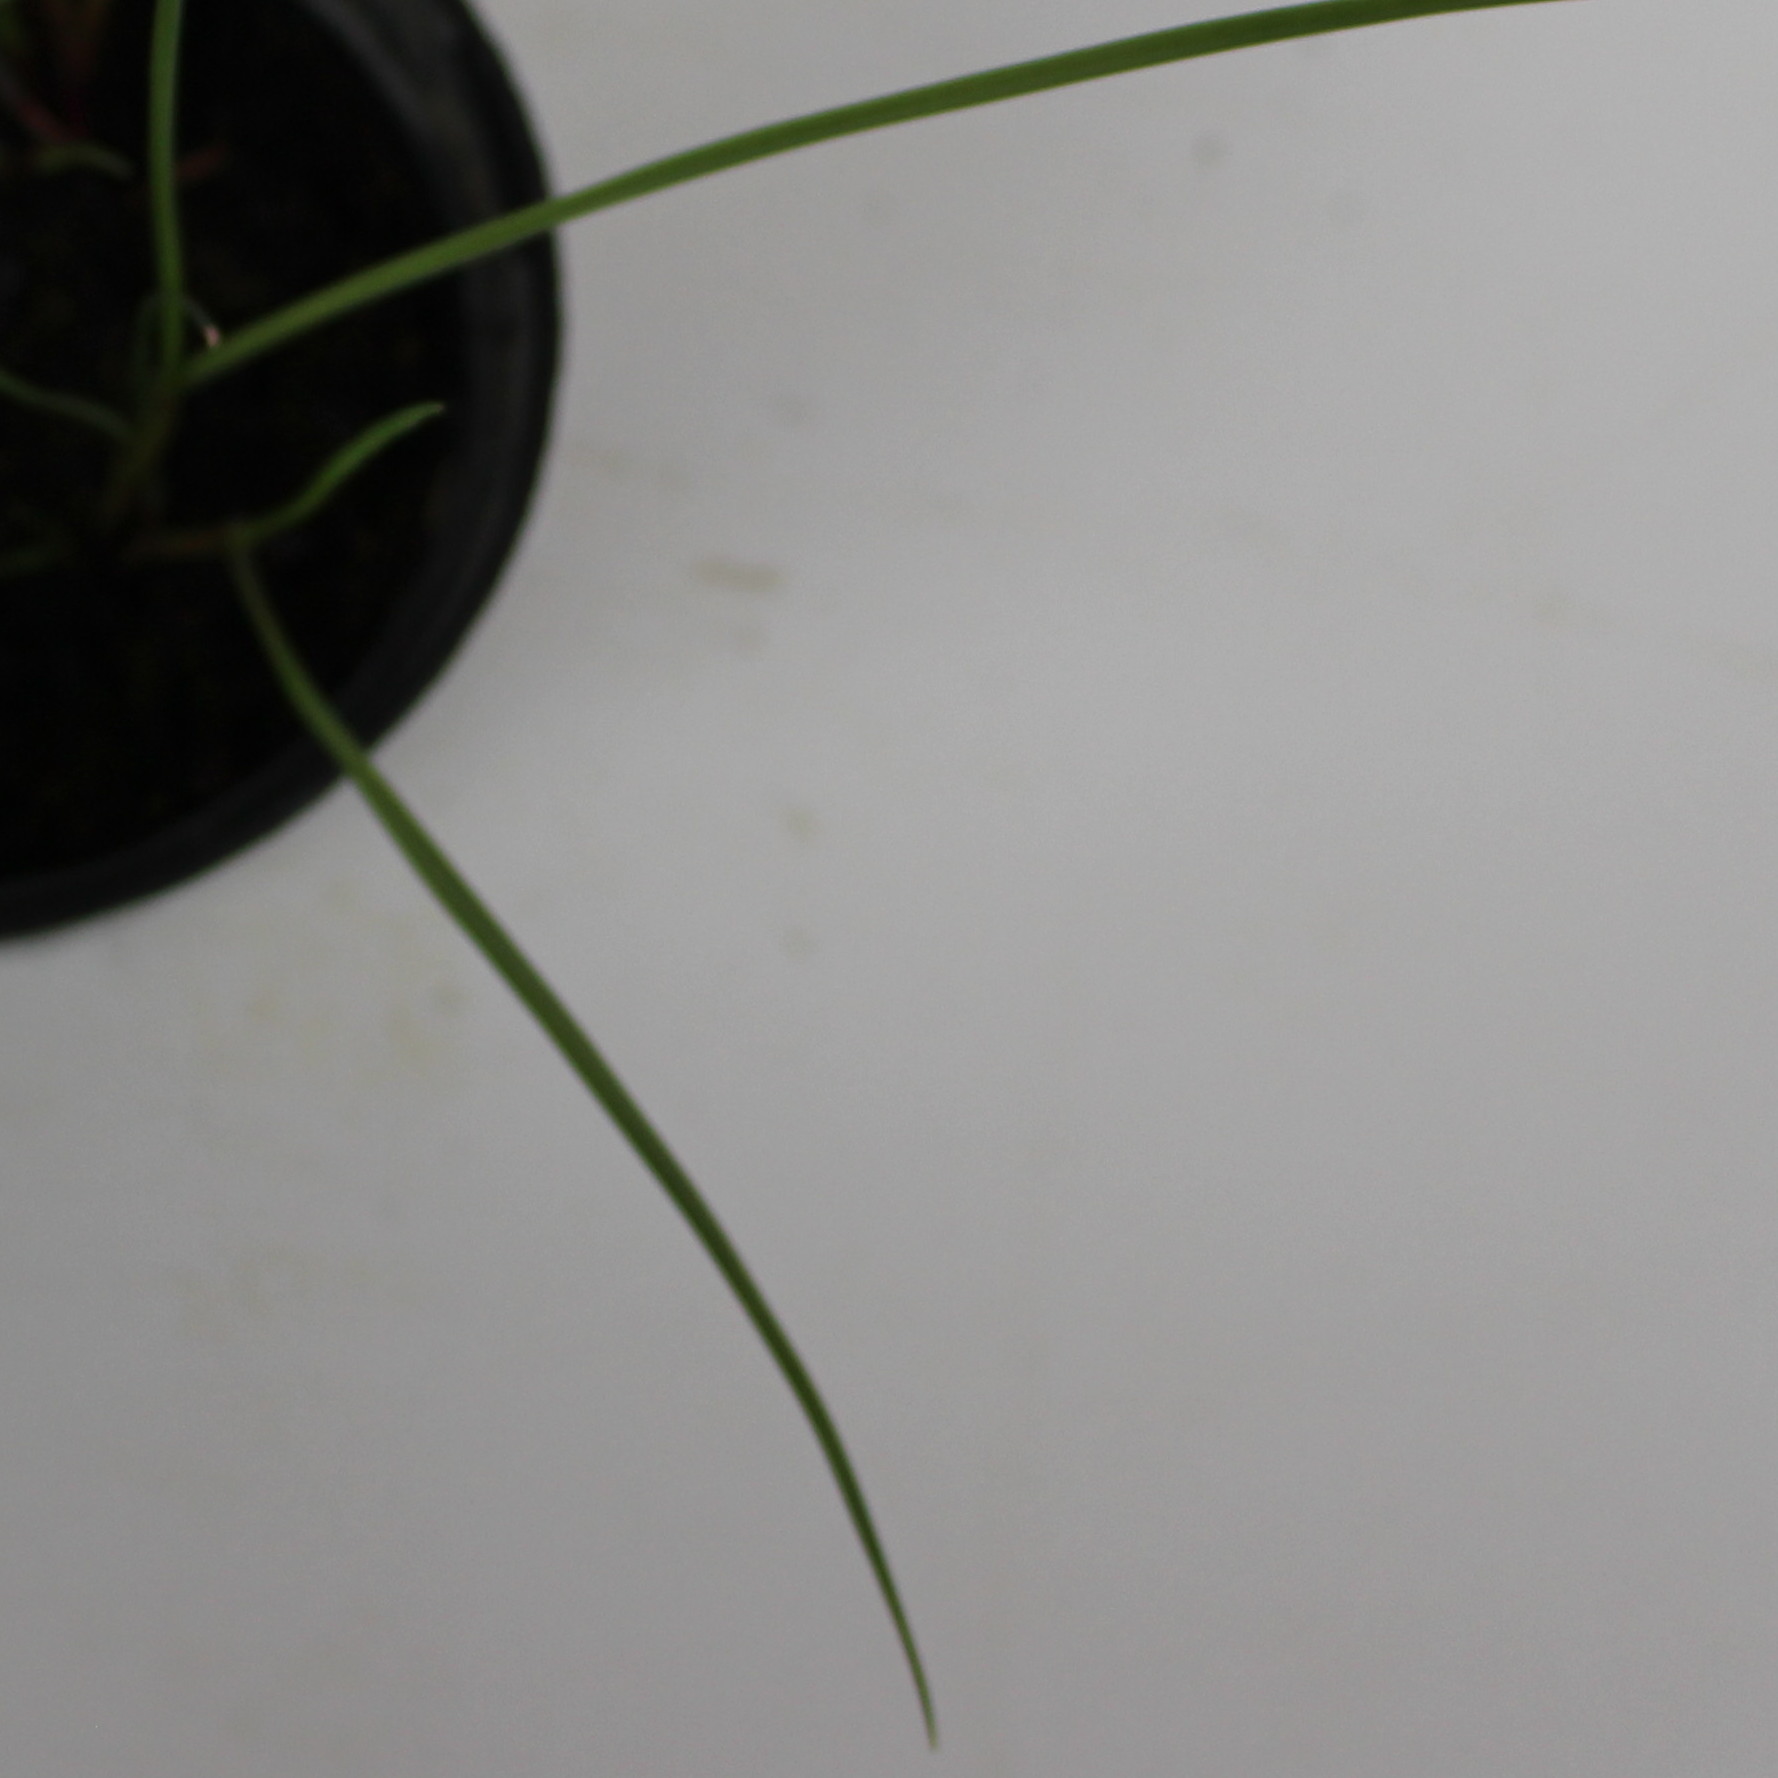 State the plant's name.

Lolium multiflorum
